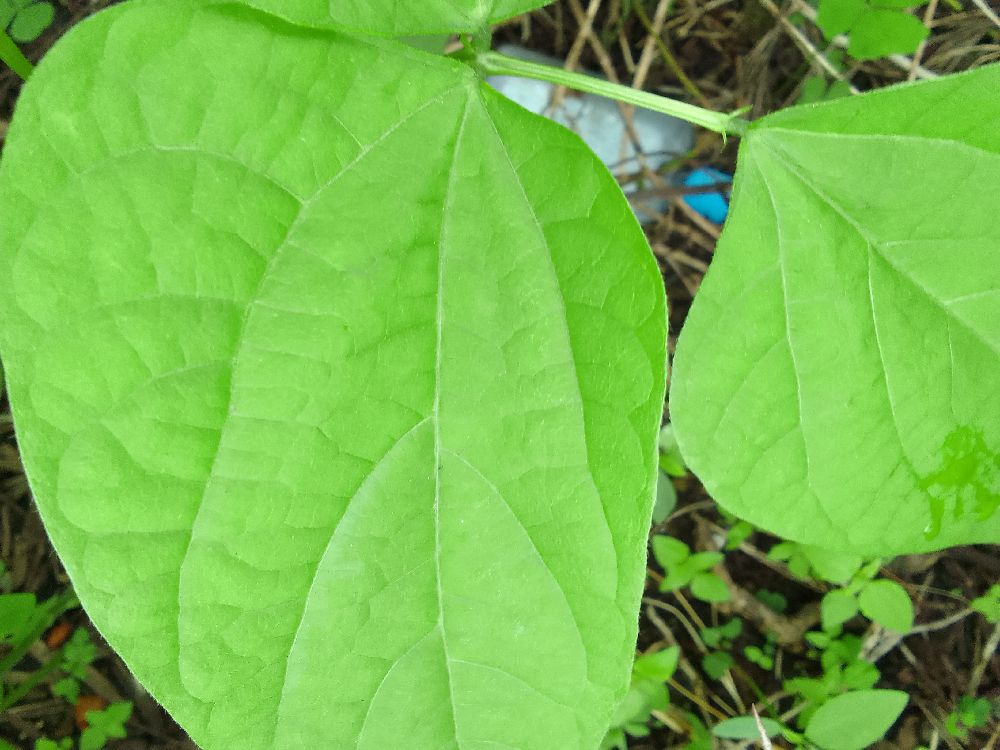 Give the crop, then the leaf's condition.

common bean, healthy
